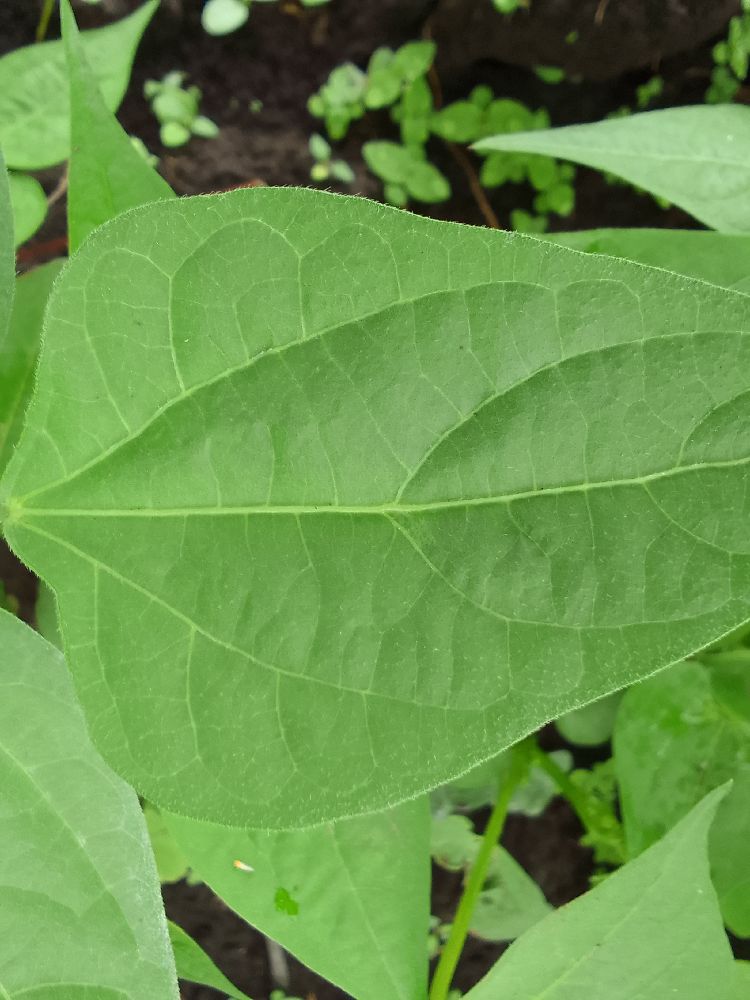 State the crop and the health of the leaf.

common bean, healthy
